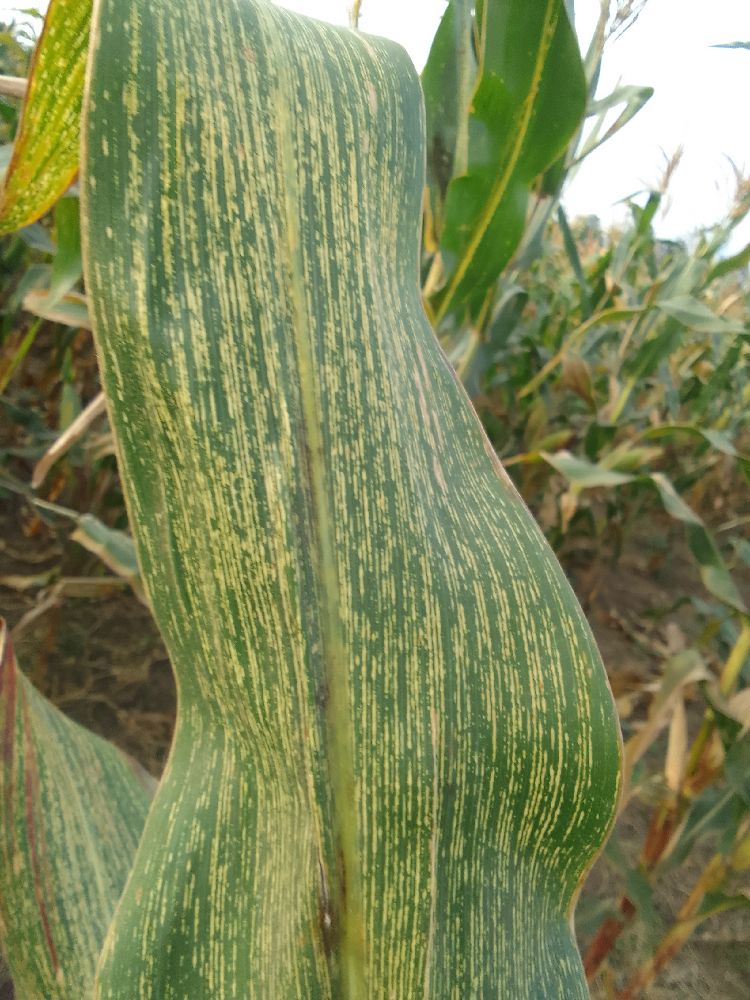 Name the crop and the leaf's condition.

maize, maize streak virus
